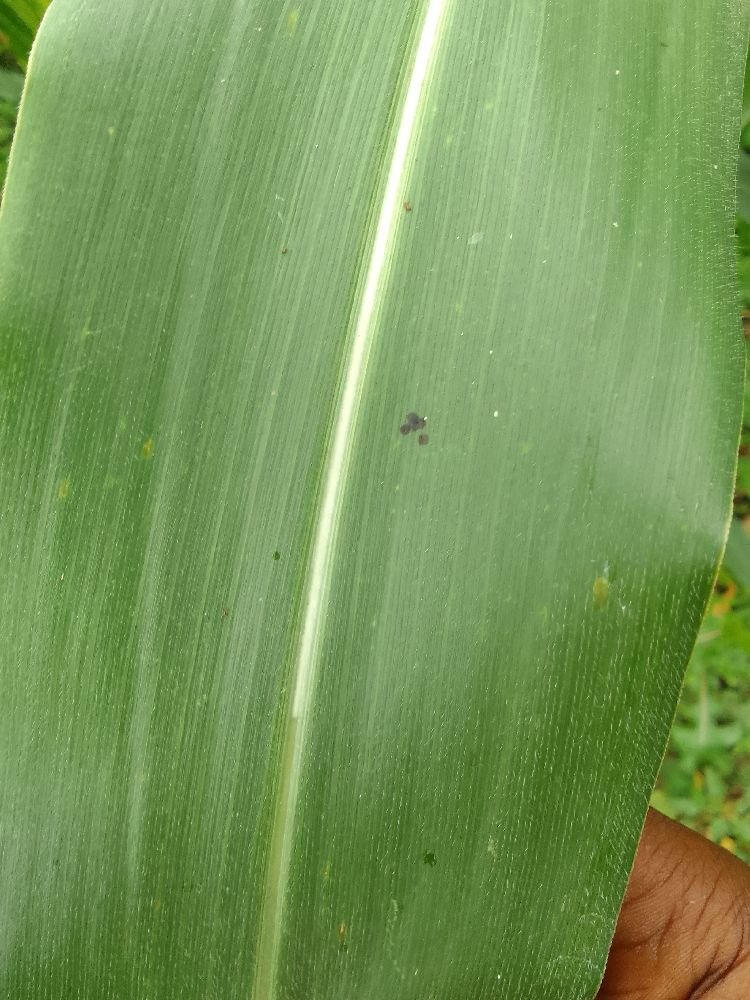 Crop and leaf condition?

maize, healthy
